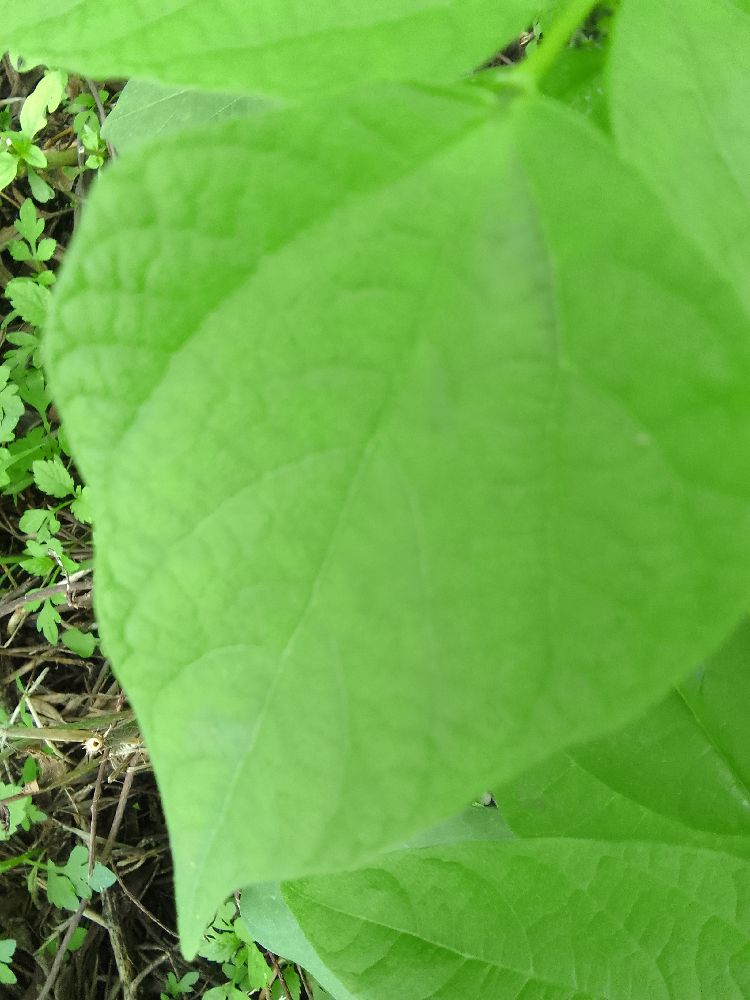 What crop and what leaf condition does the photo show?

common bean, healthy
